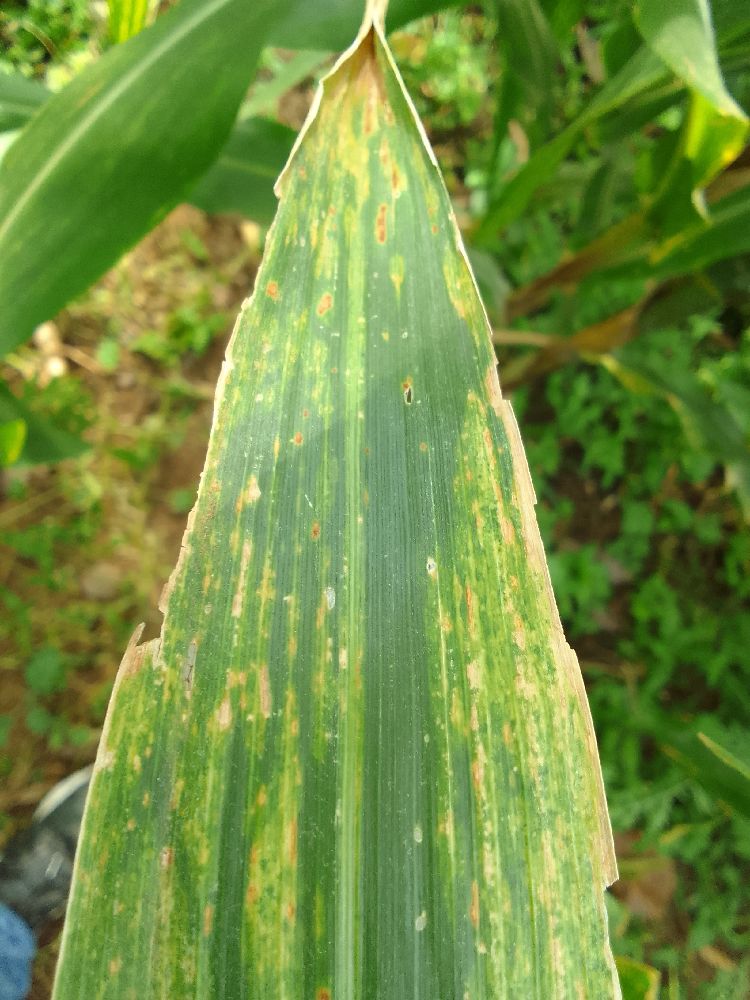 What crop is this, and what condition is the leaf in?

maize, maize lethal necrosis
